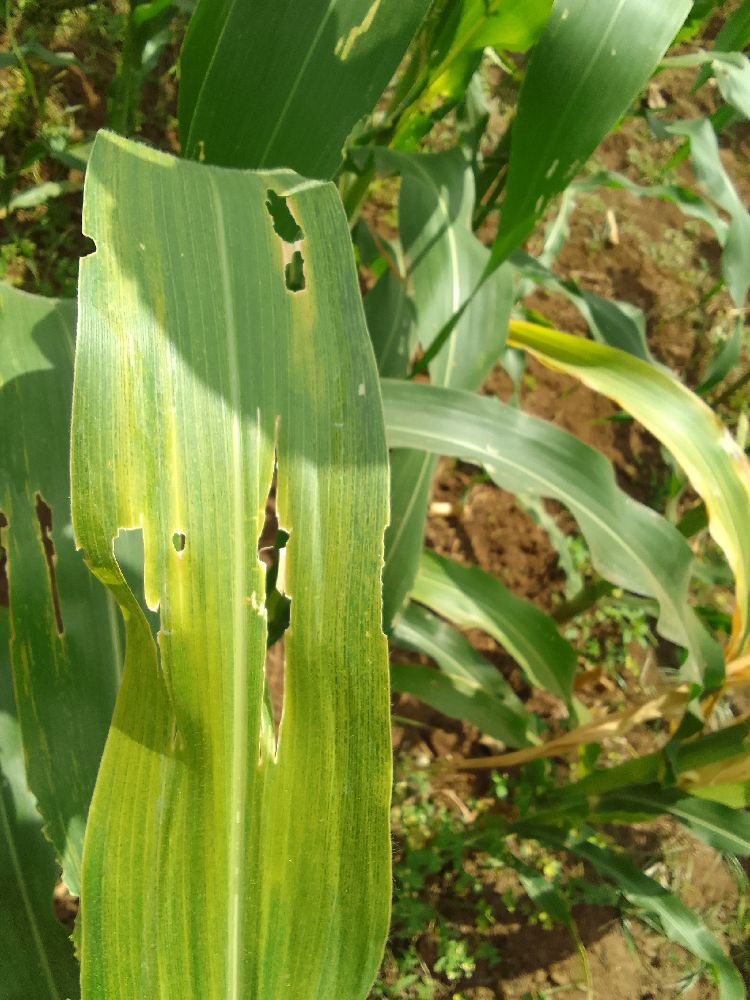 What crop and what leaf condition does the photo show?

maize, maize lethal necrosis
